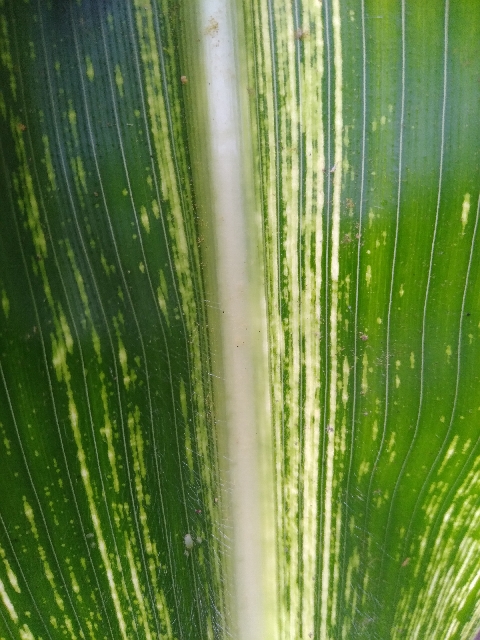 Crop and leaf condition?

maize, maize streak virus
